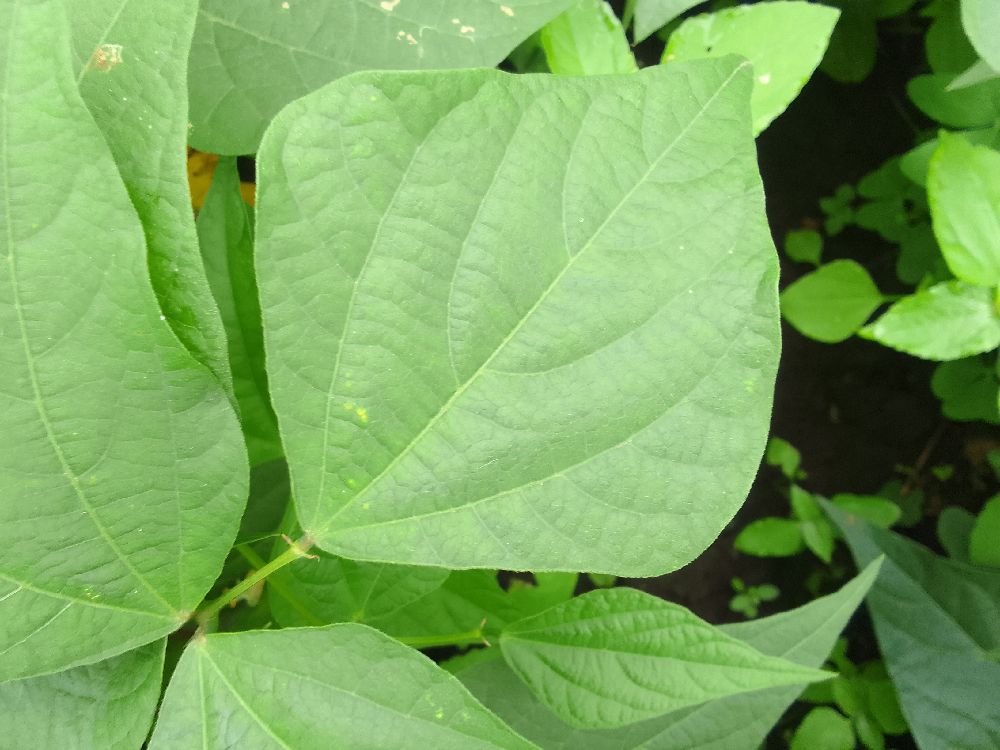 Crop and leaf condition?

common bean, healthy
